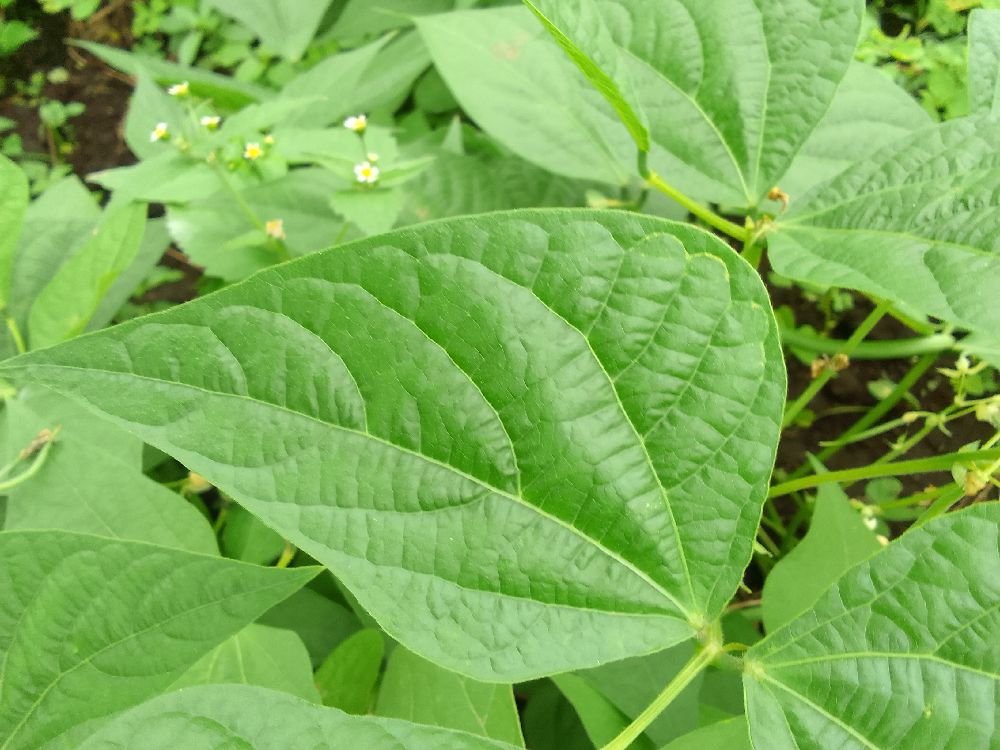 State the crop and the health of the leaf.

common bean, healthy
